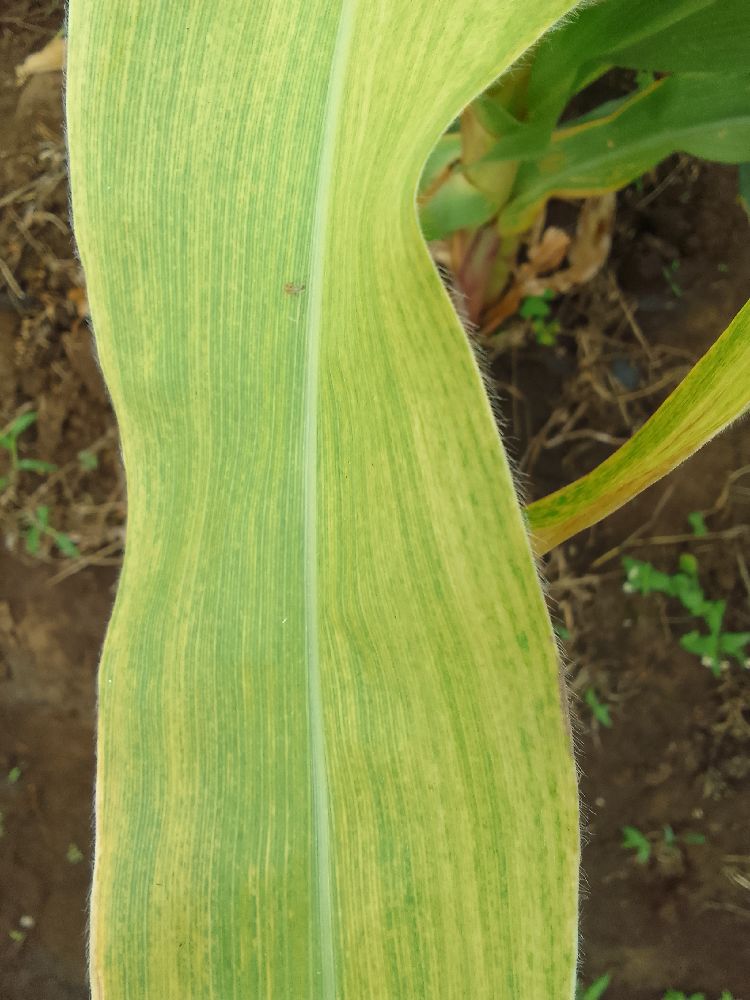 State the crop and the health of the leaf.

maize, maize lethal necrosis
